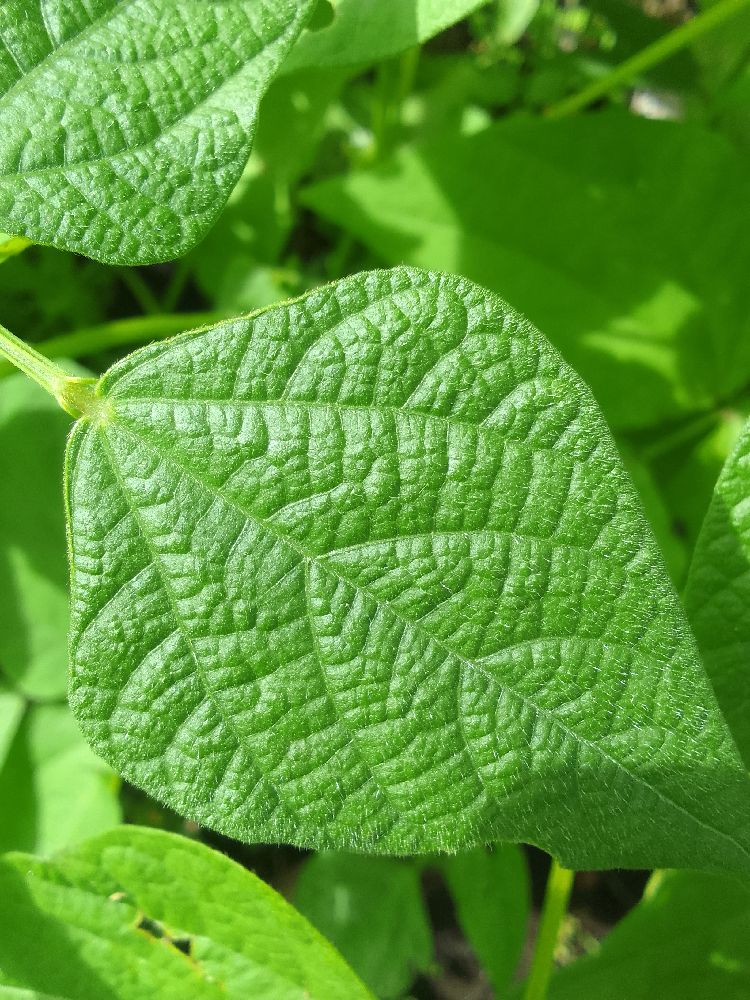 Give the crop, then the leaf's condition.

common bean, healthy
